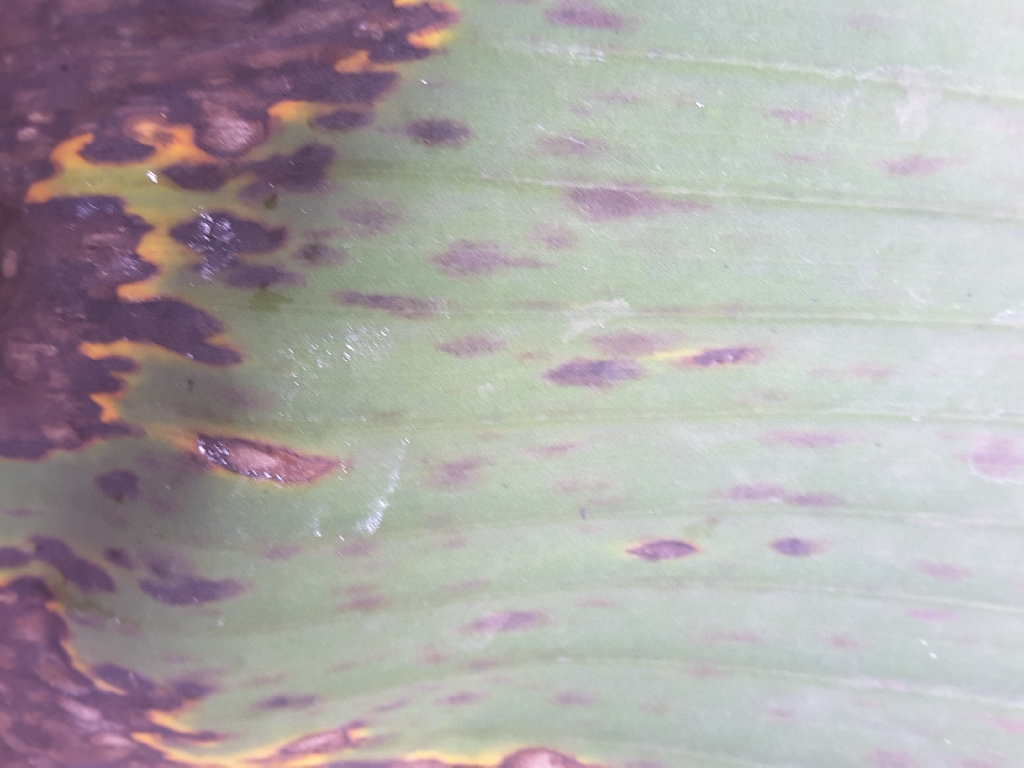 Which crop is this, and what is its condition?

banana, black sigatoka
